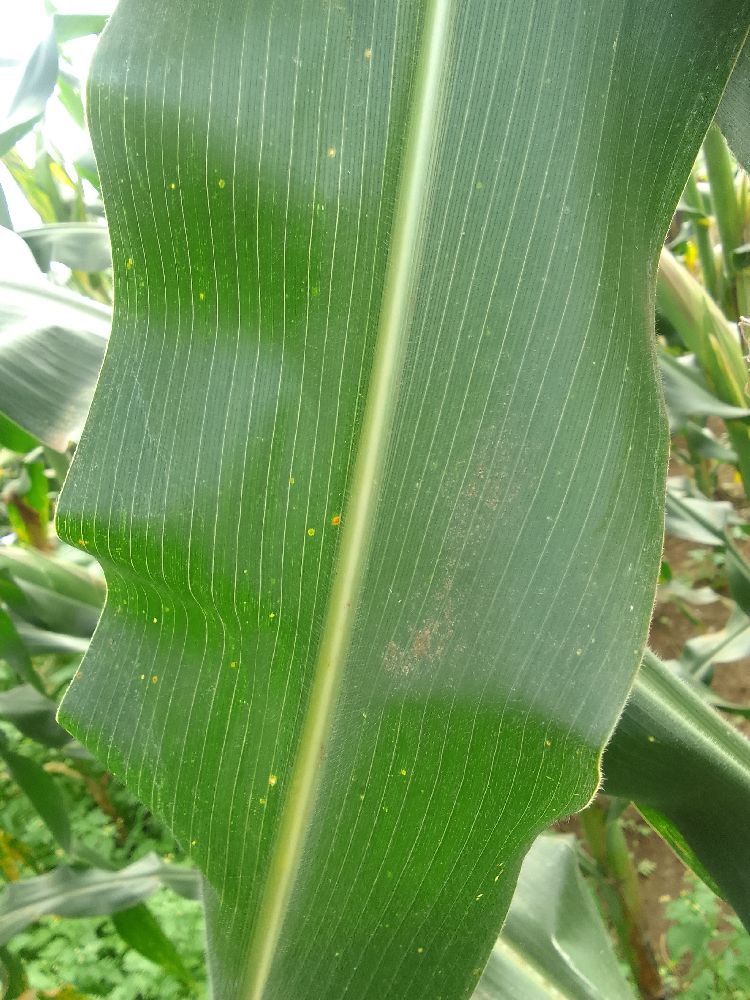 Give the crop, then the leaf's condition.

maize, healthy
